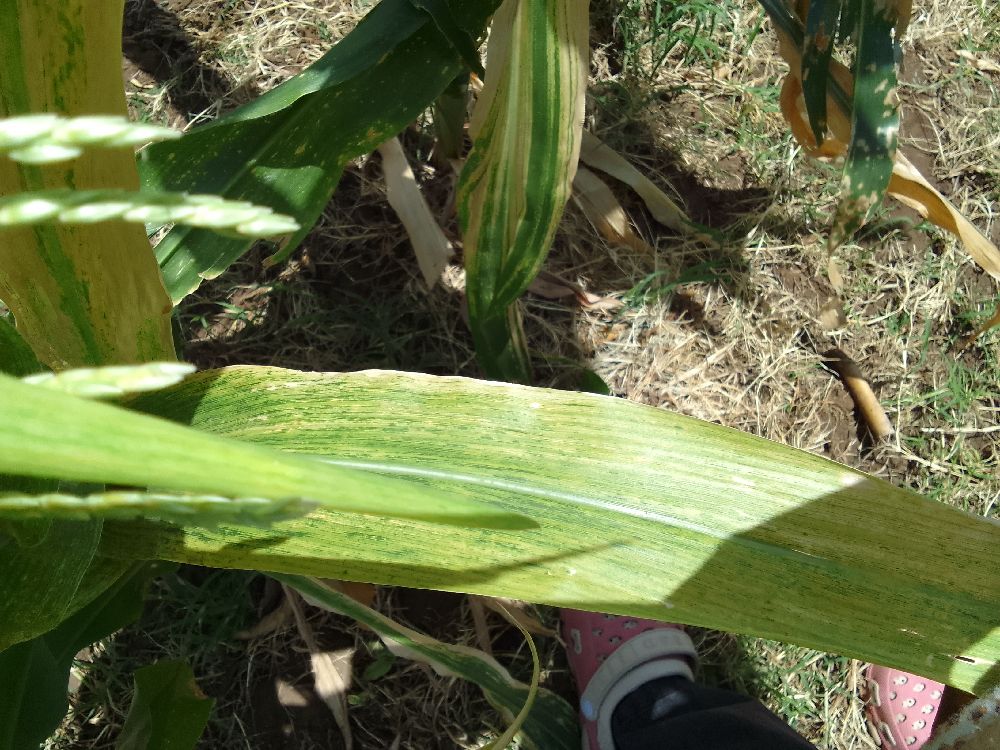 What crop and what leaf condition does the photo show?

maize, maize lethal necrosis
